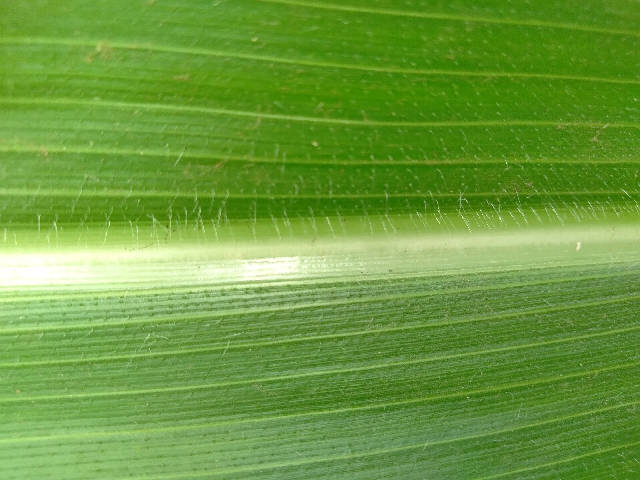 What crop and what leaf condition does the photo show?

maize, healthy
